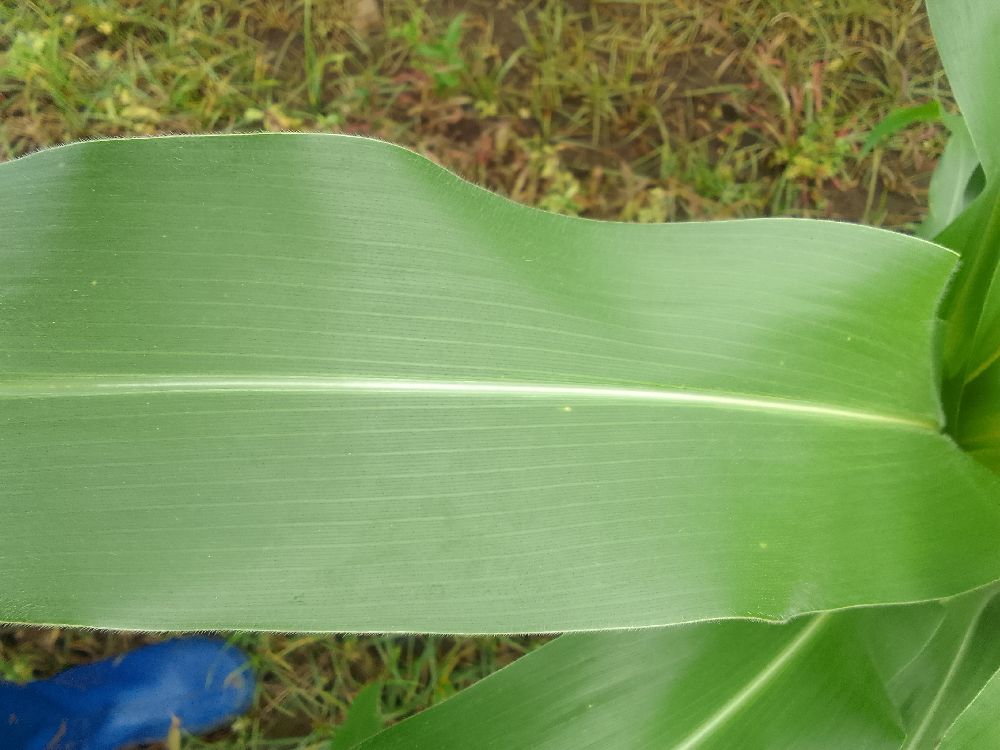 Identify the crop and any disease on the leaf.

maize, healthy
